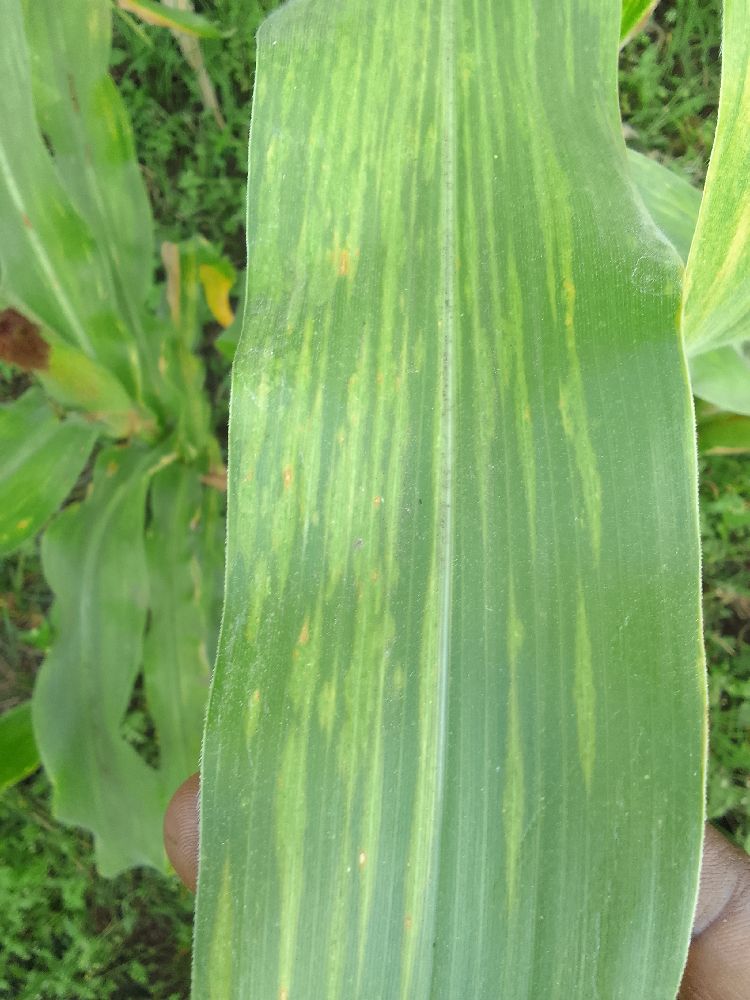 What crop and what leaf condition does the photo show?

maize, maize lethal necrosis
